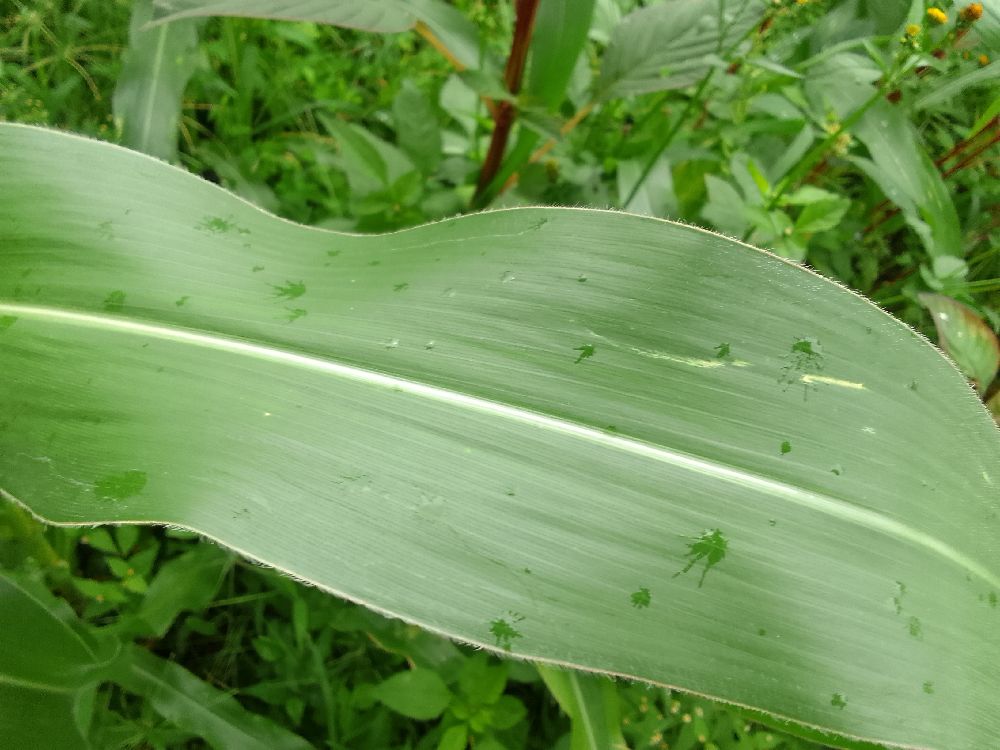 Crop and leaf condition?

maize, healthy
